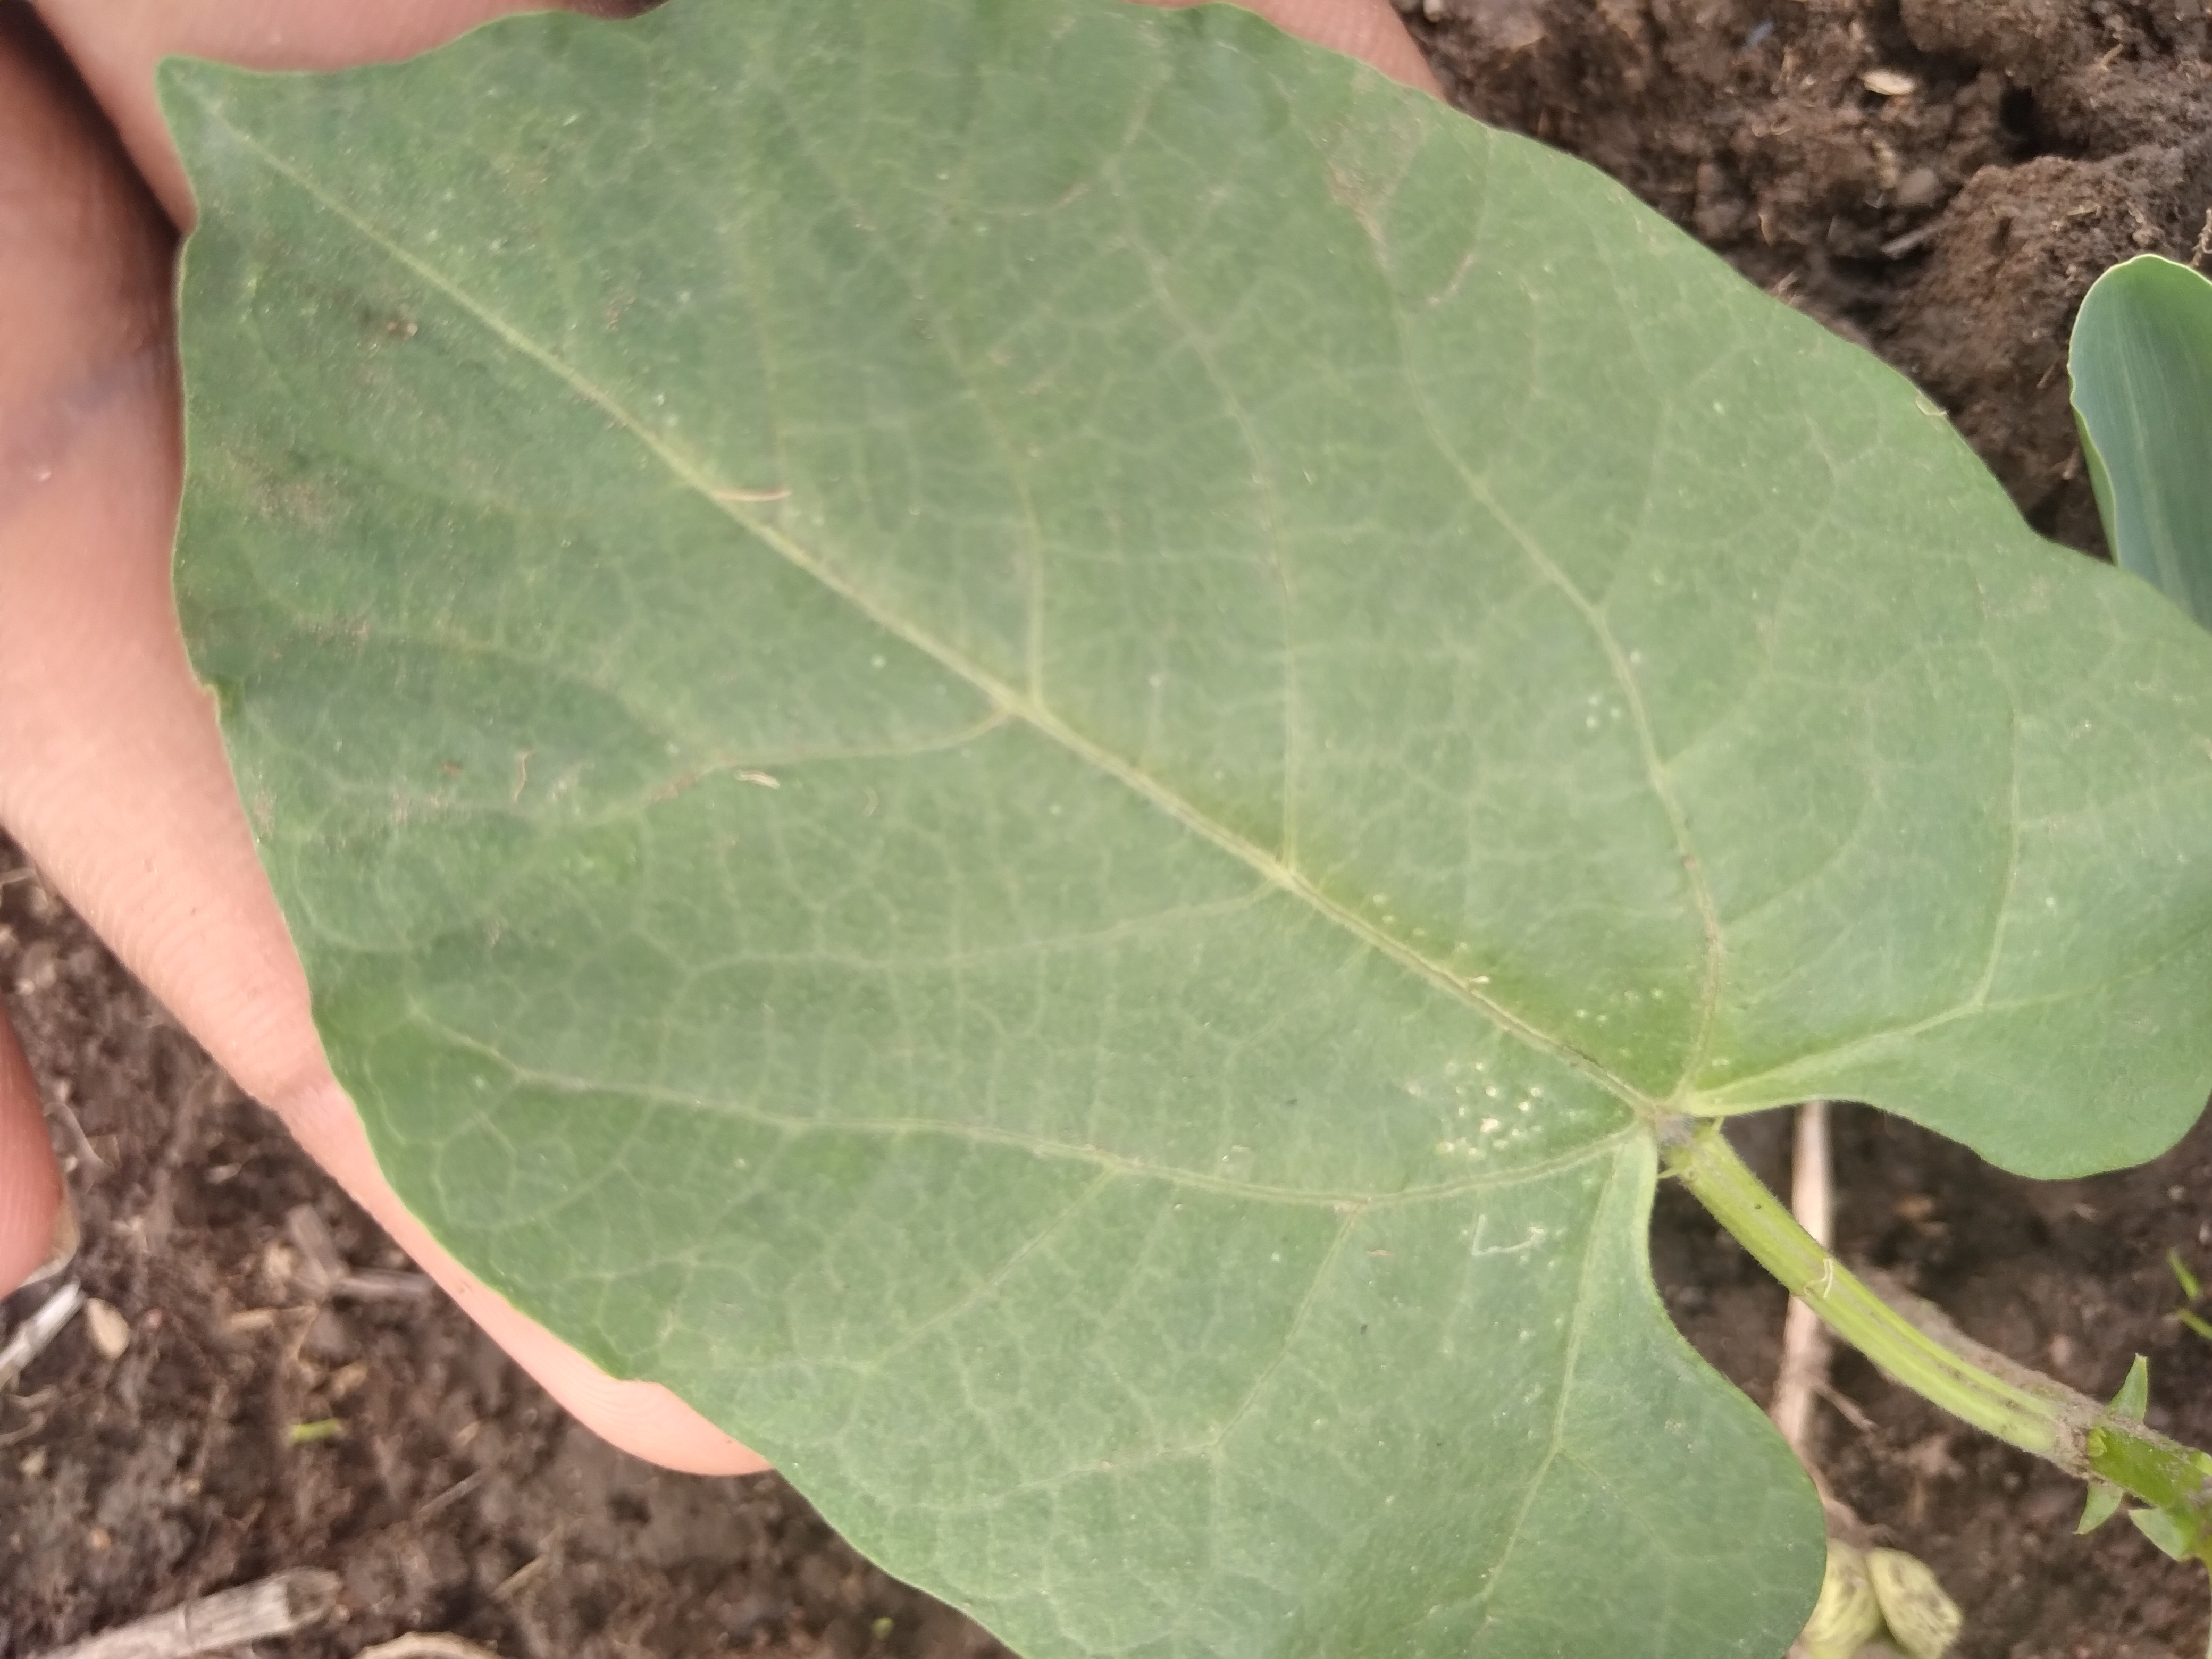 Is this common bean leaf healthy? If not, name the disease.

healthy
